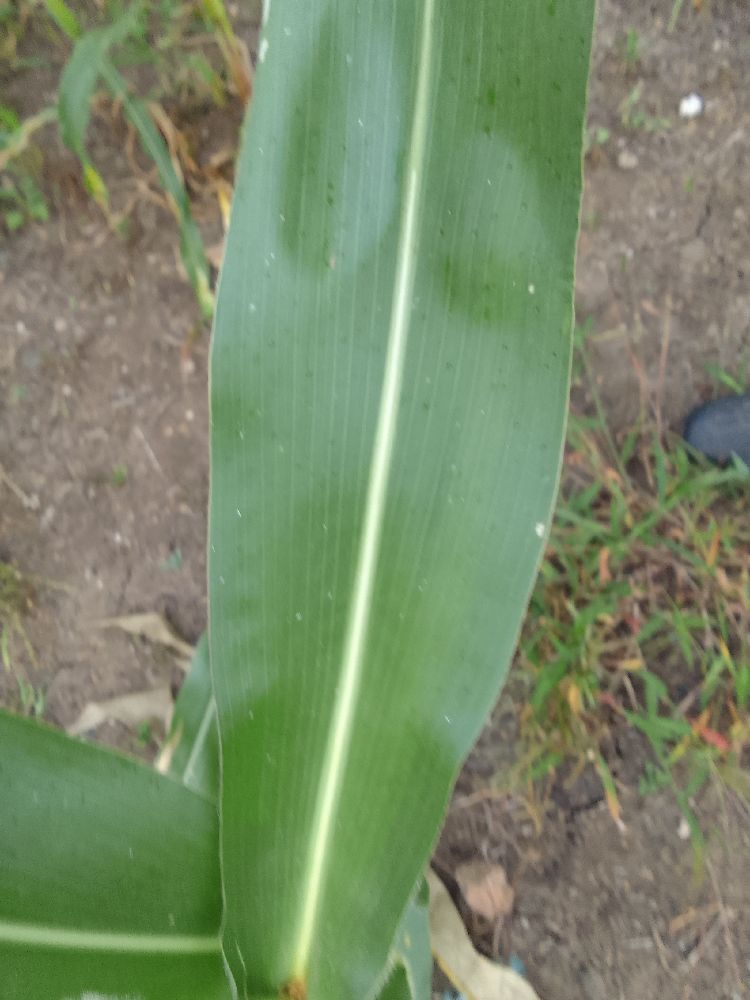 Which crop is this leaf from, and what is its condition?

maize, healthy
